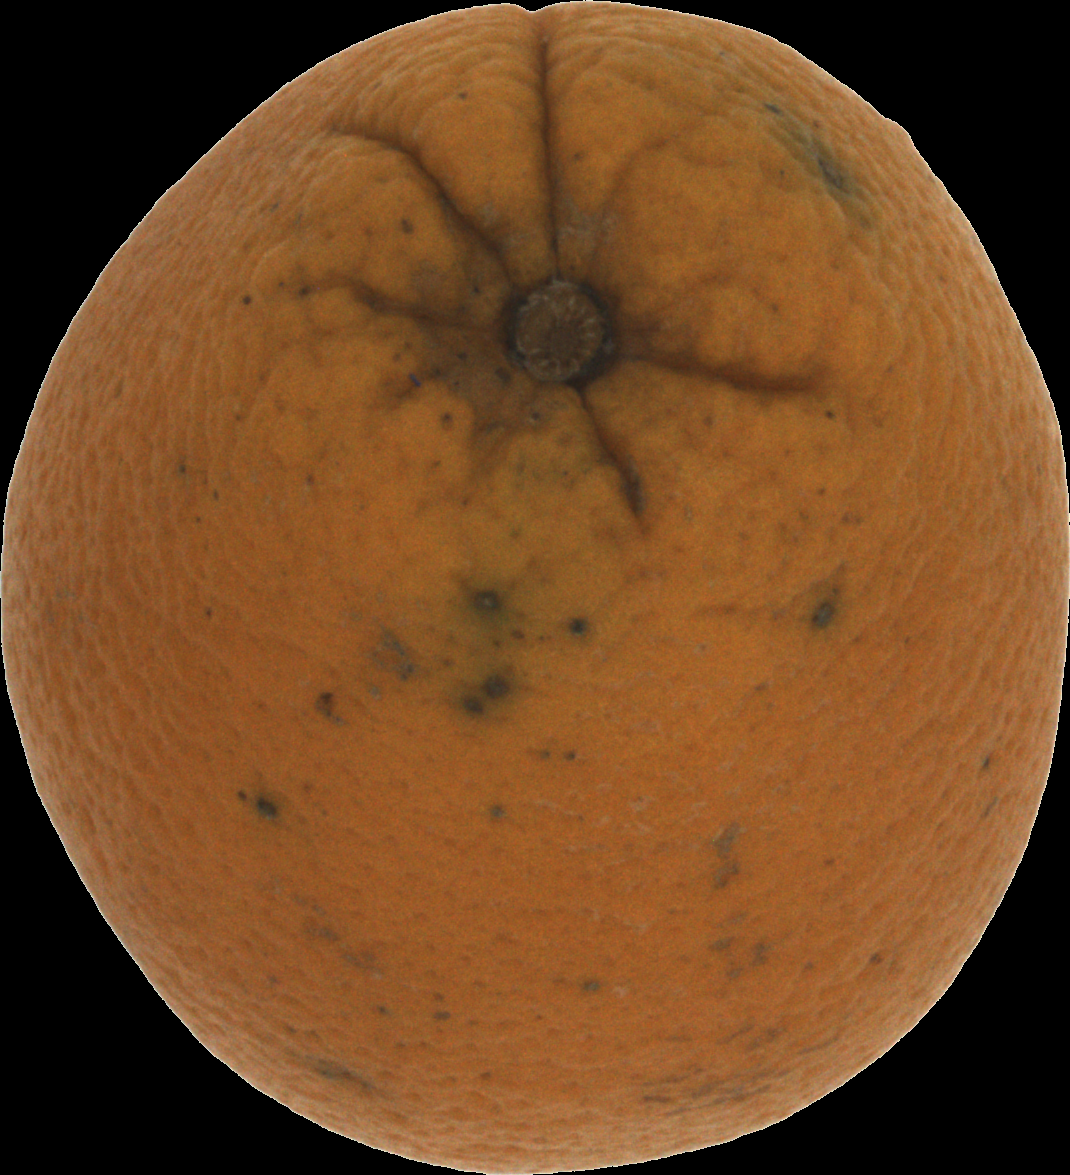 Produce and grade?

orange, bad
